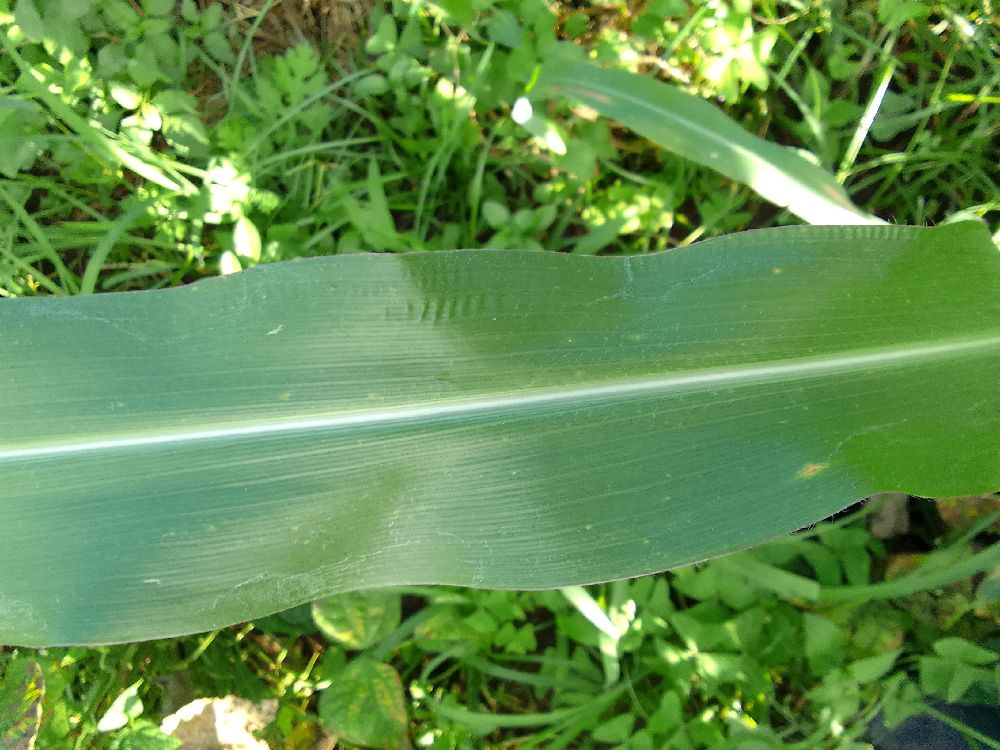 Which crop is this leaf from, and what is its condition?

maize, healthy
